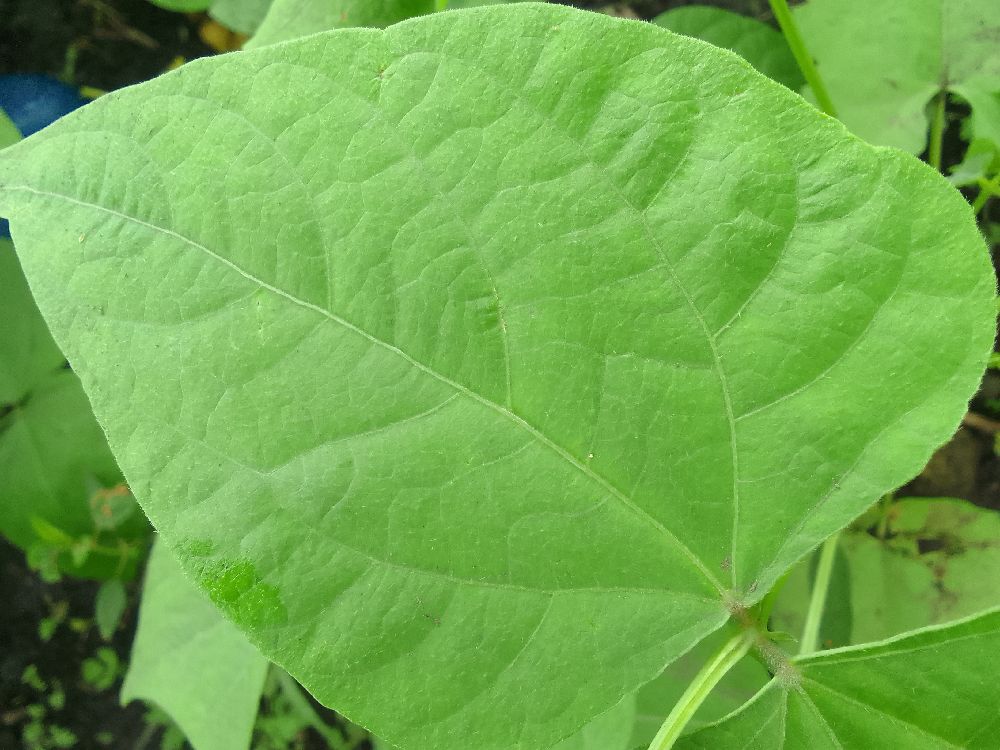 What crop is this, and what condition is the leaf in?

common bean, healthy
